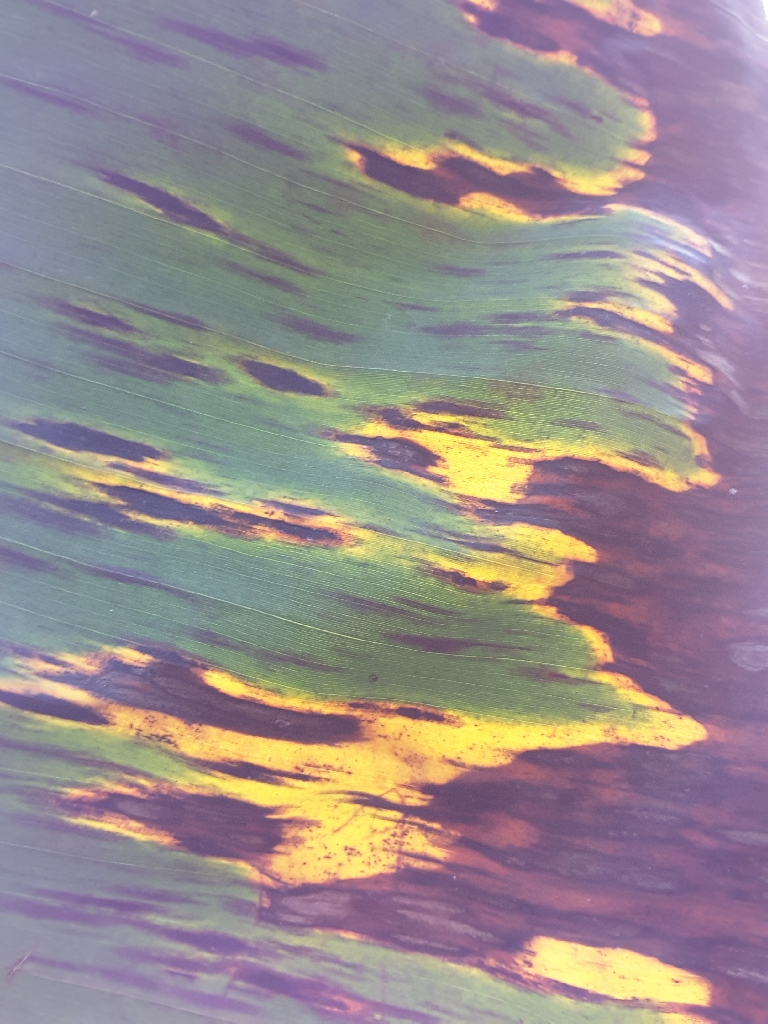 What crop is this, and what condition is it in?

banana, black sigatoka
